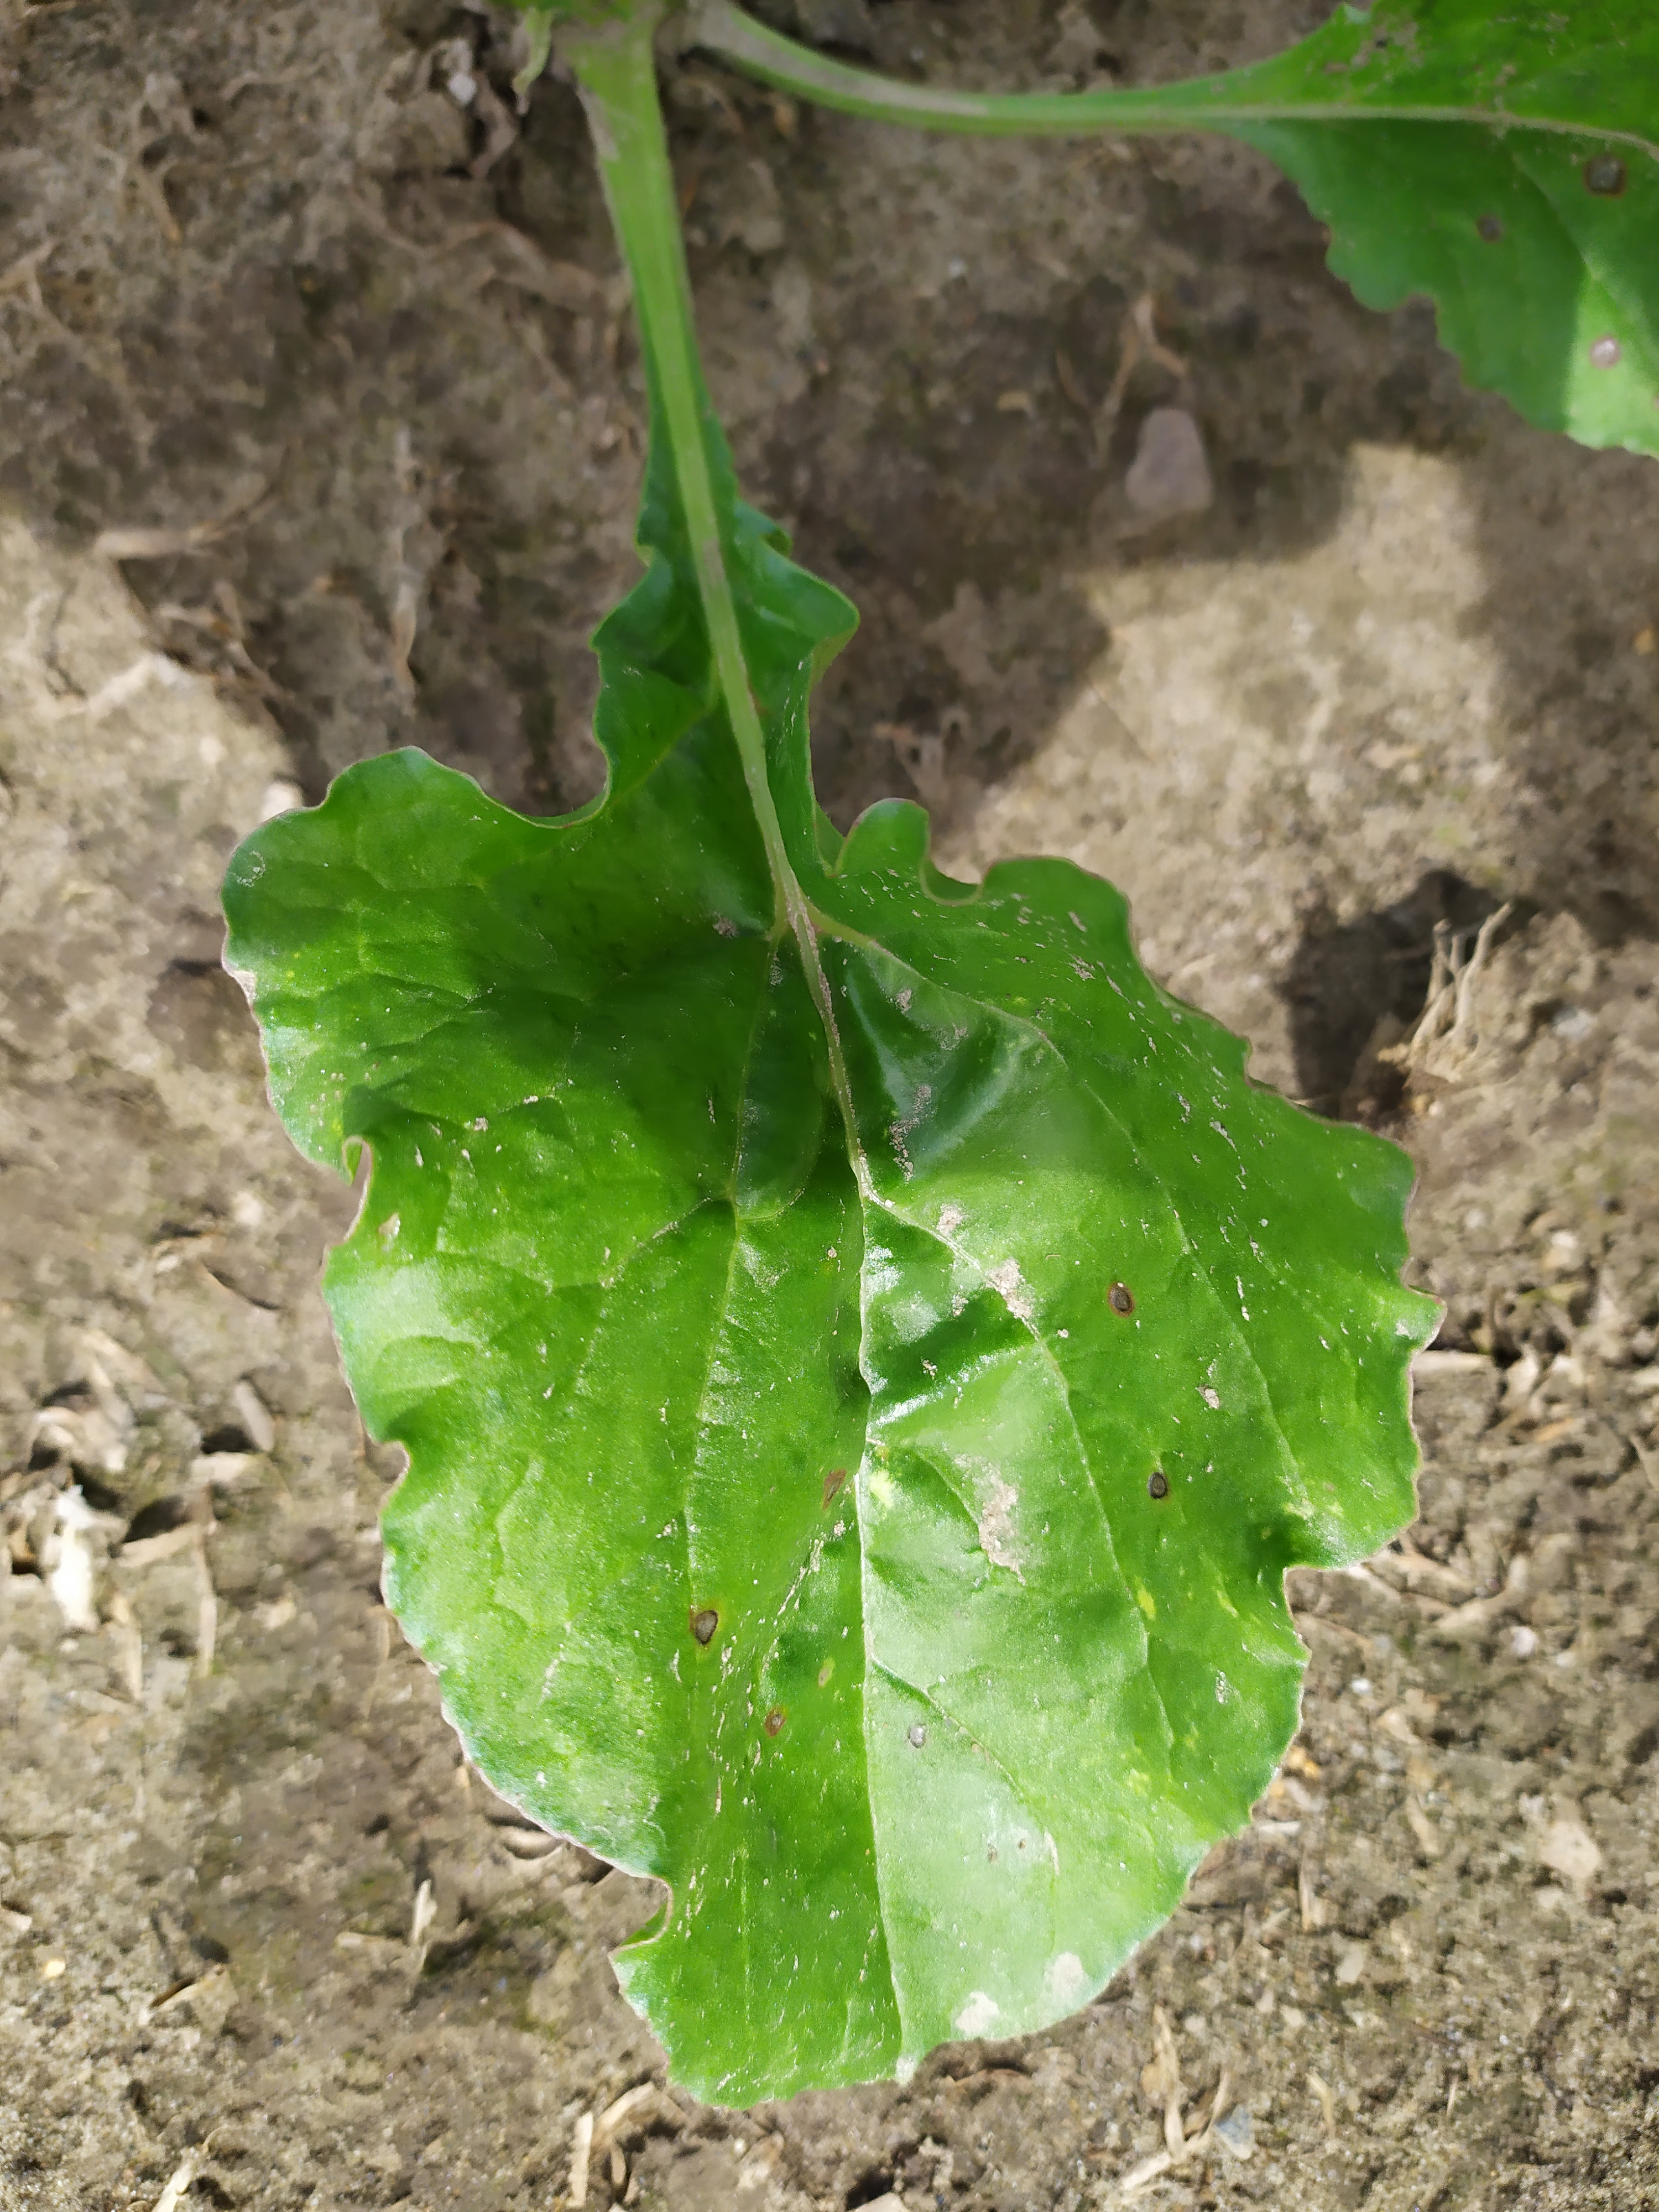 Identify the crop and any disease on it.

beet, cercospora
